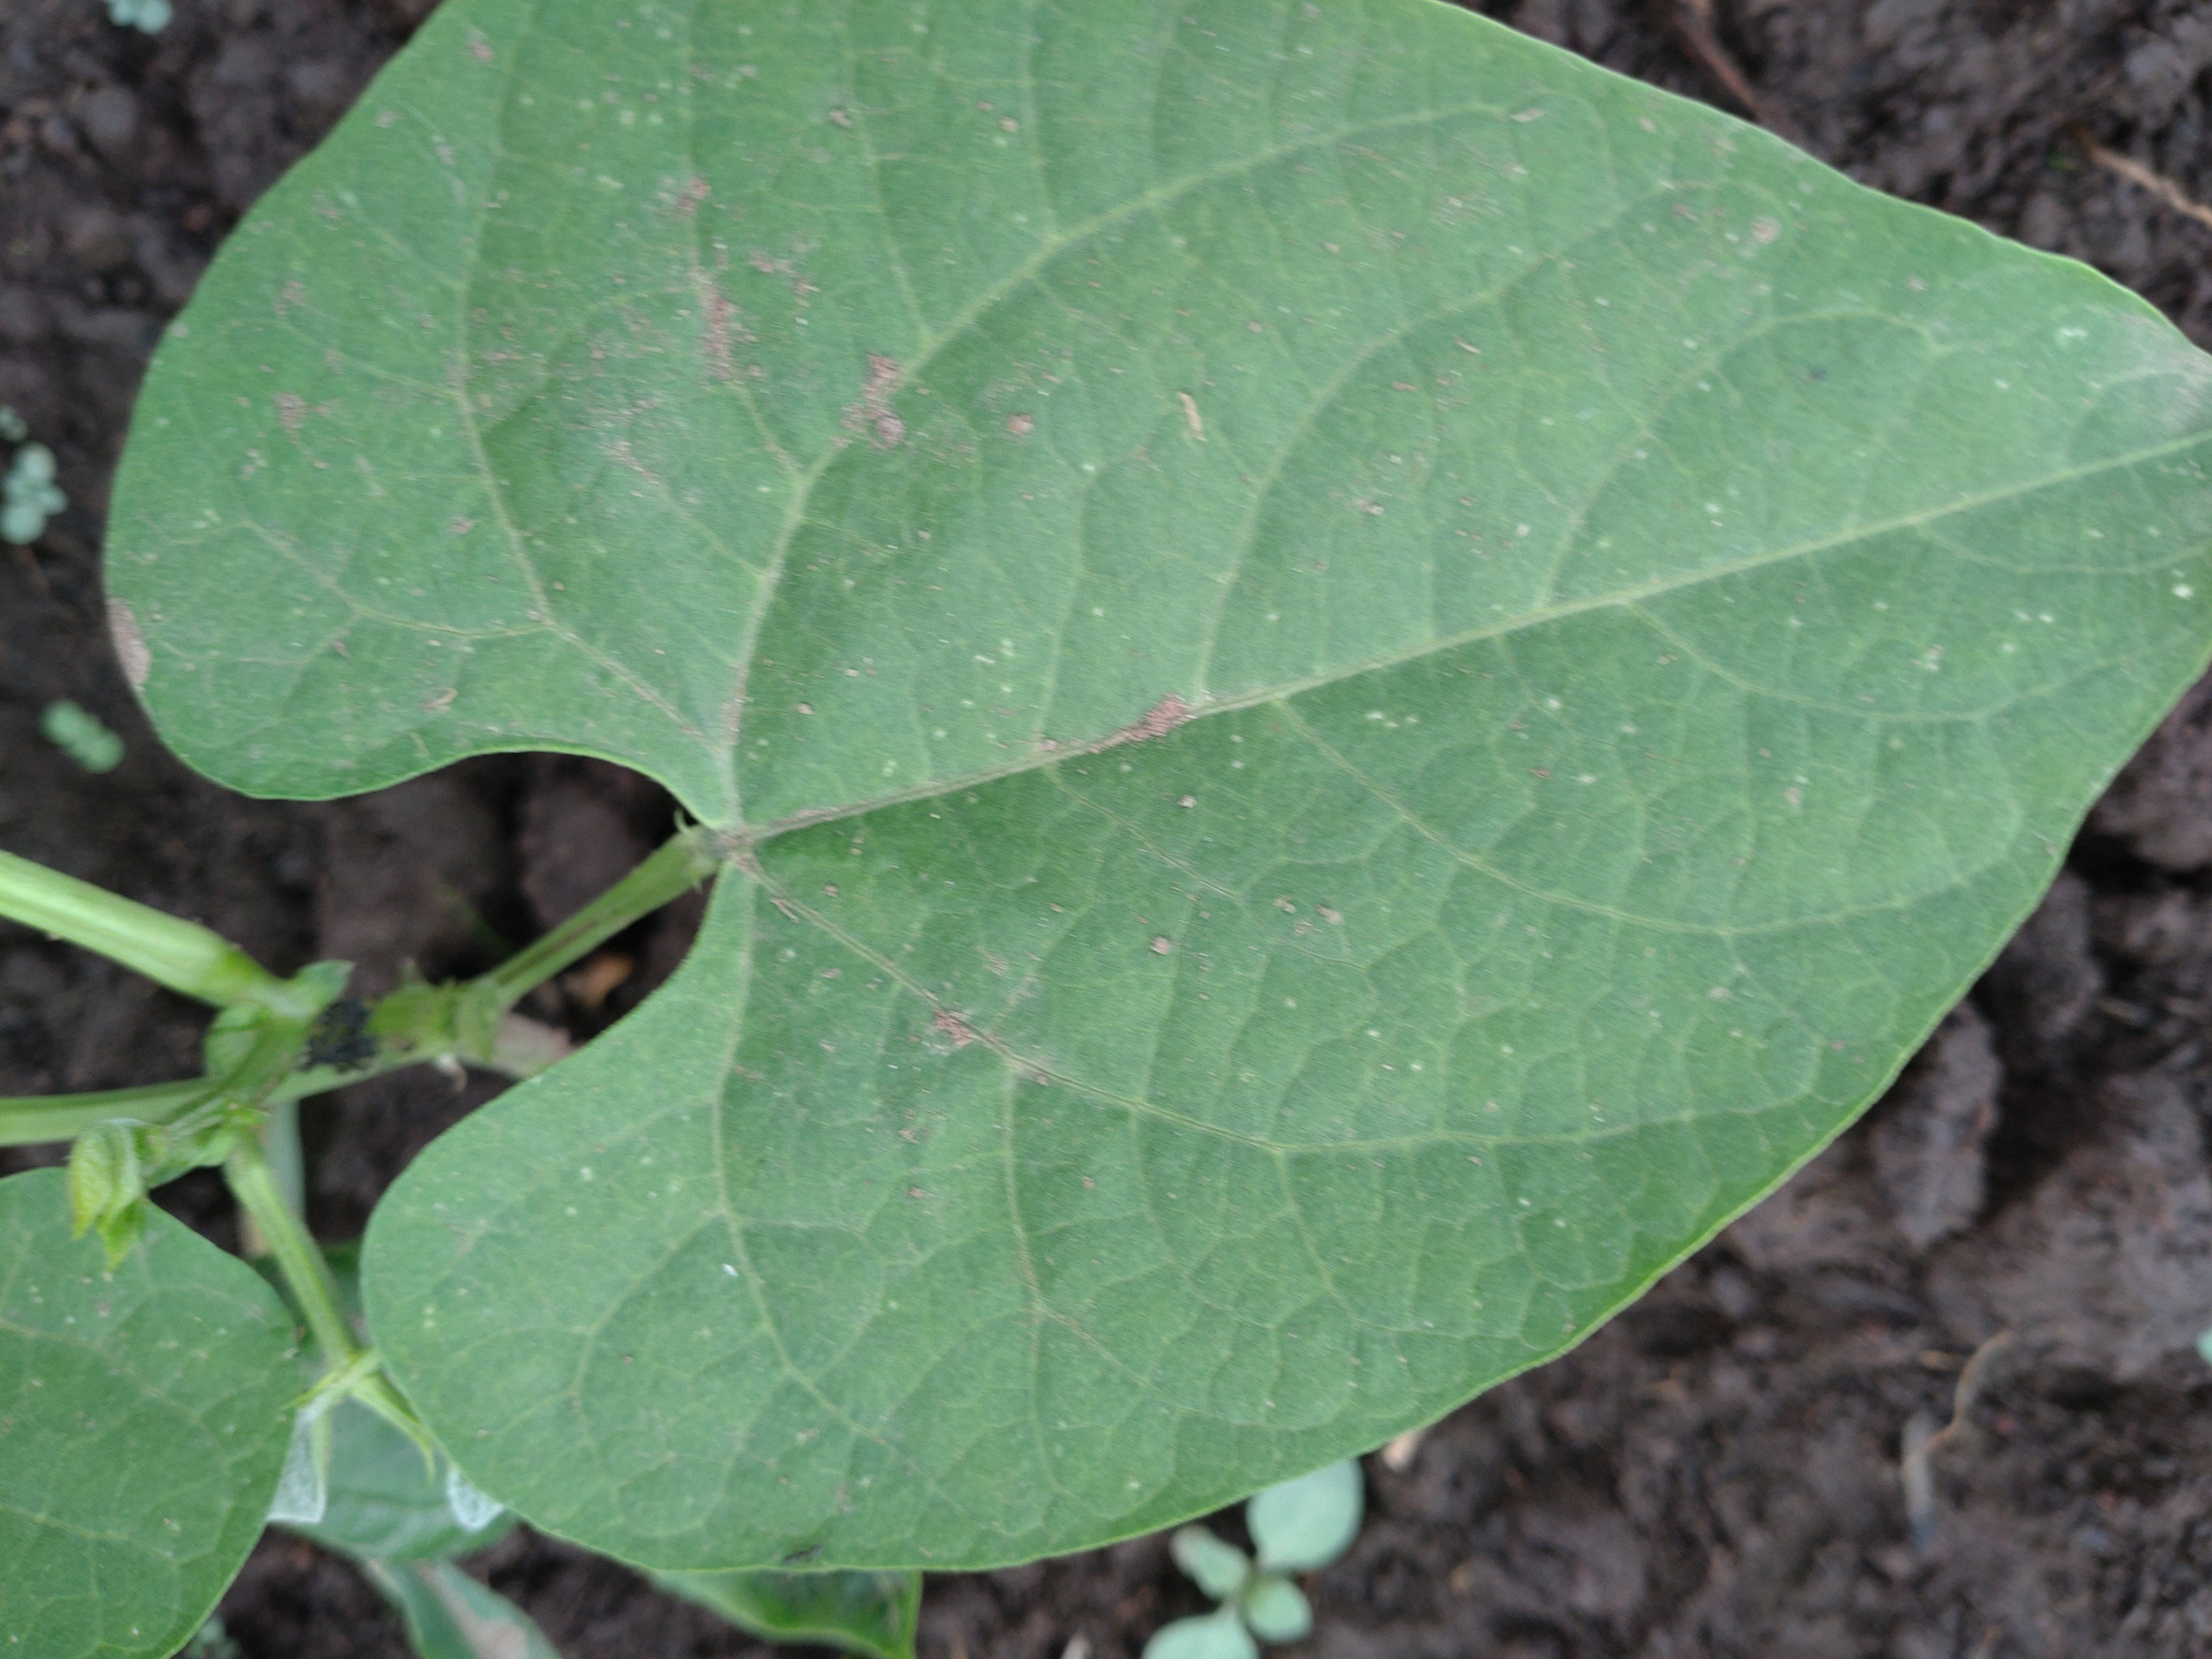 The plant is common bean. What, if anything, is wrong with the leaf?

healthy
